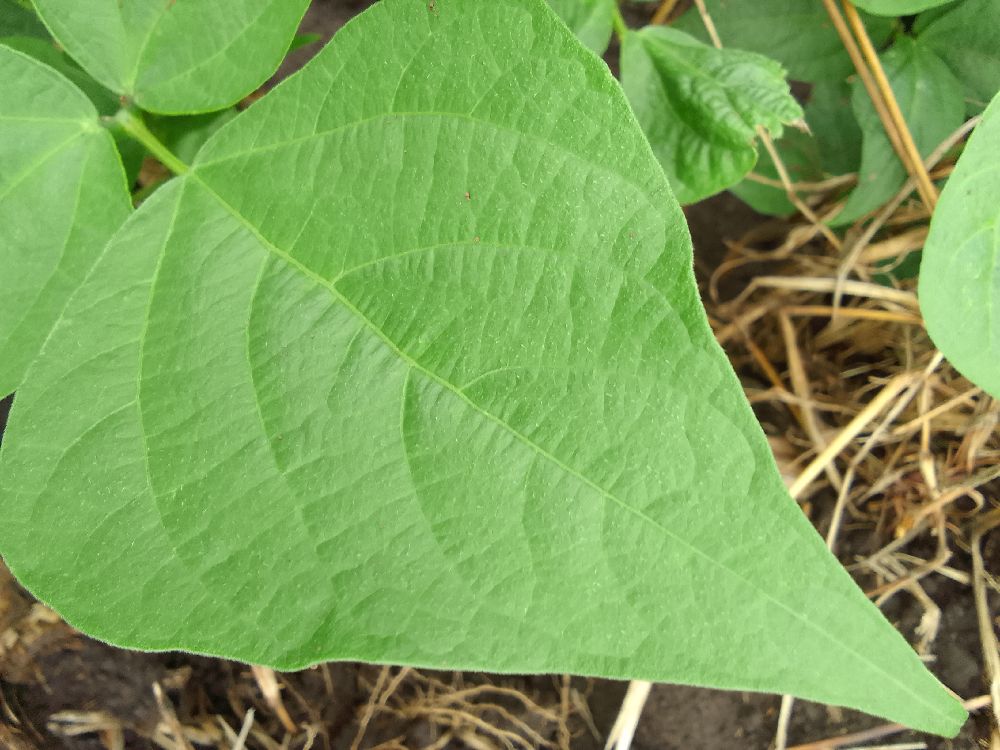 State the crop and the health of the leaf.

common bean, healthy
